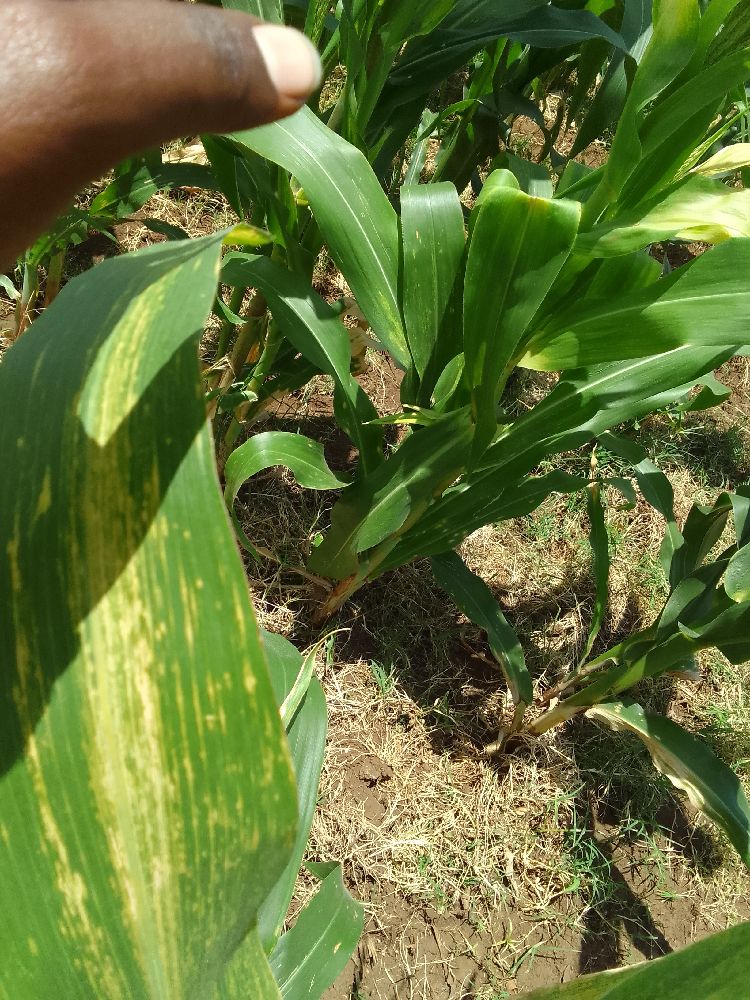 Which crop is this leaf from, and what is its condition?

maize, maize lethal necrosis
